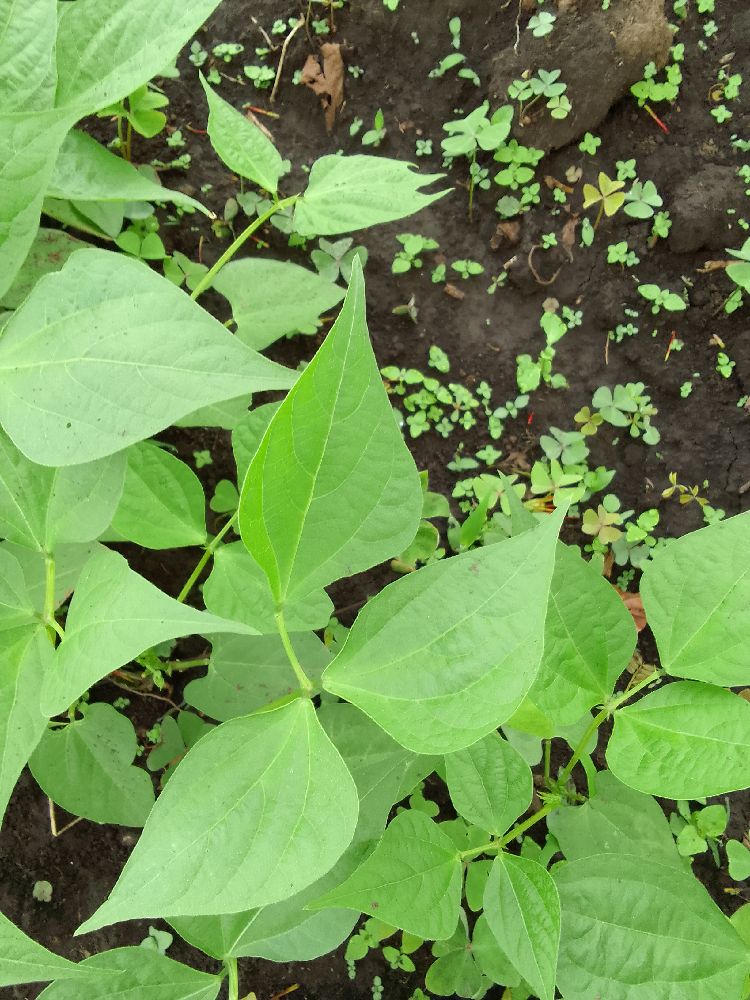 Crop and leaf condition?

common bean, healthy
